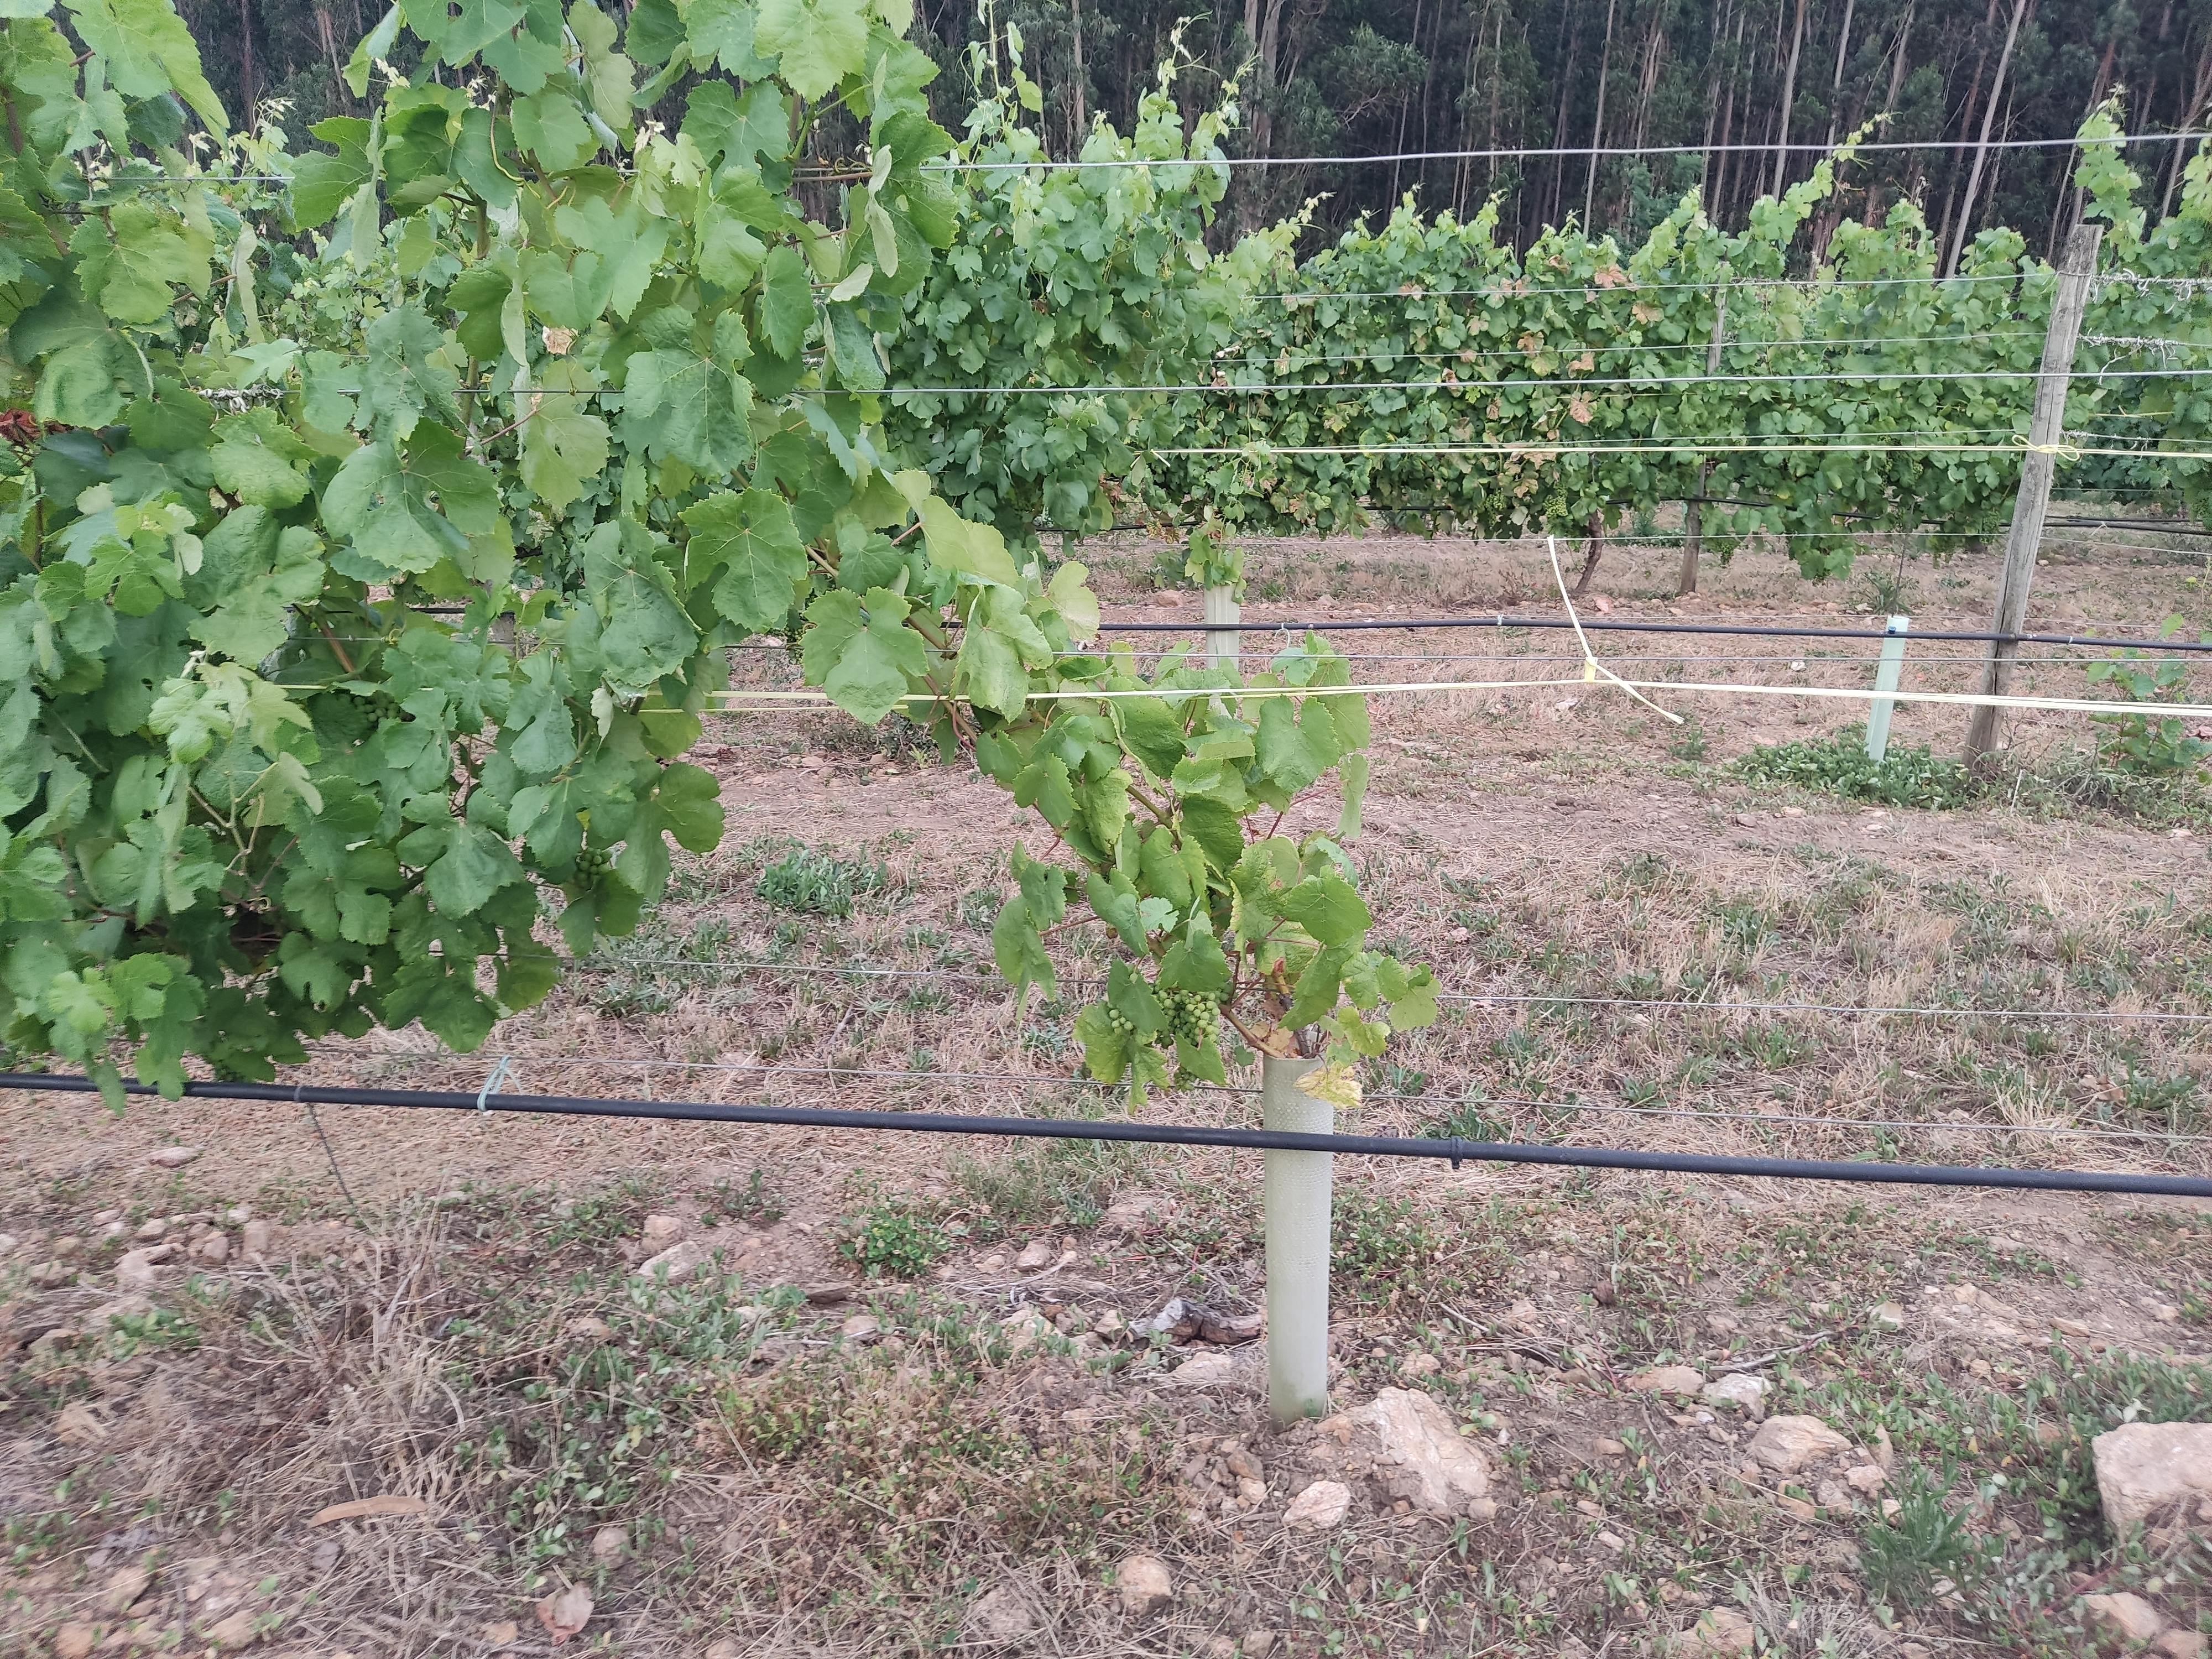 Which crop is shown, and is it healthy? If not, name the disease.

grapevine, not affected by esca disease
